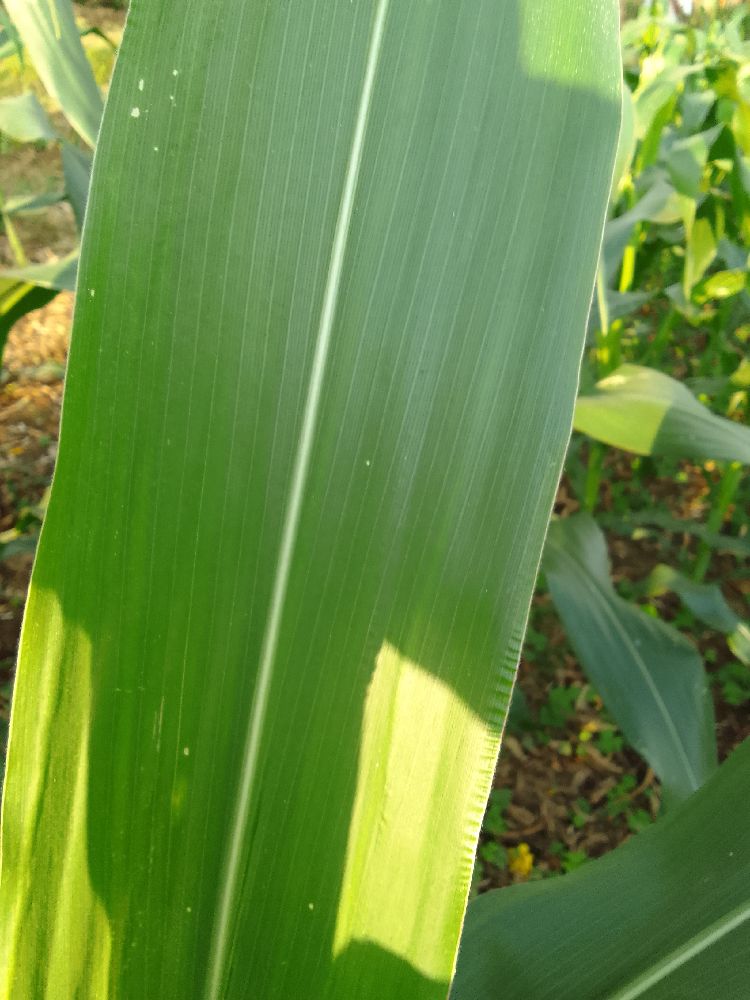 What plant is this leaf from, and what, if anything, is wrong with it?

maize, healthy
